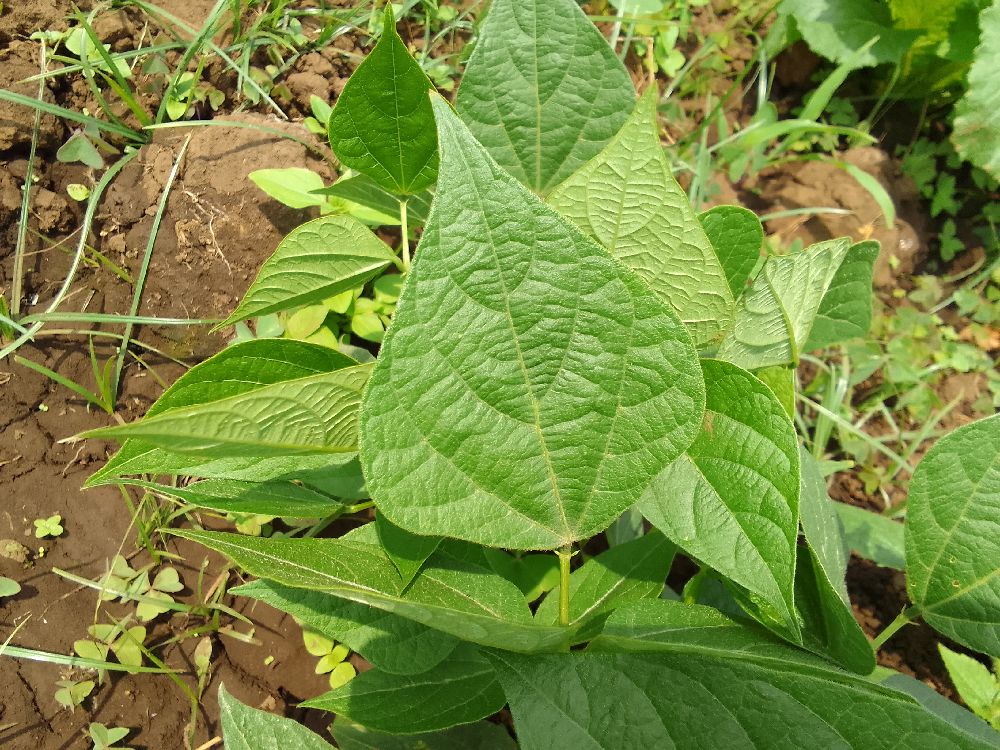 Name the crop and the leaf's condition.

common bean, healthy
